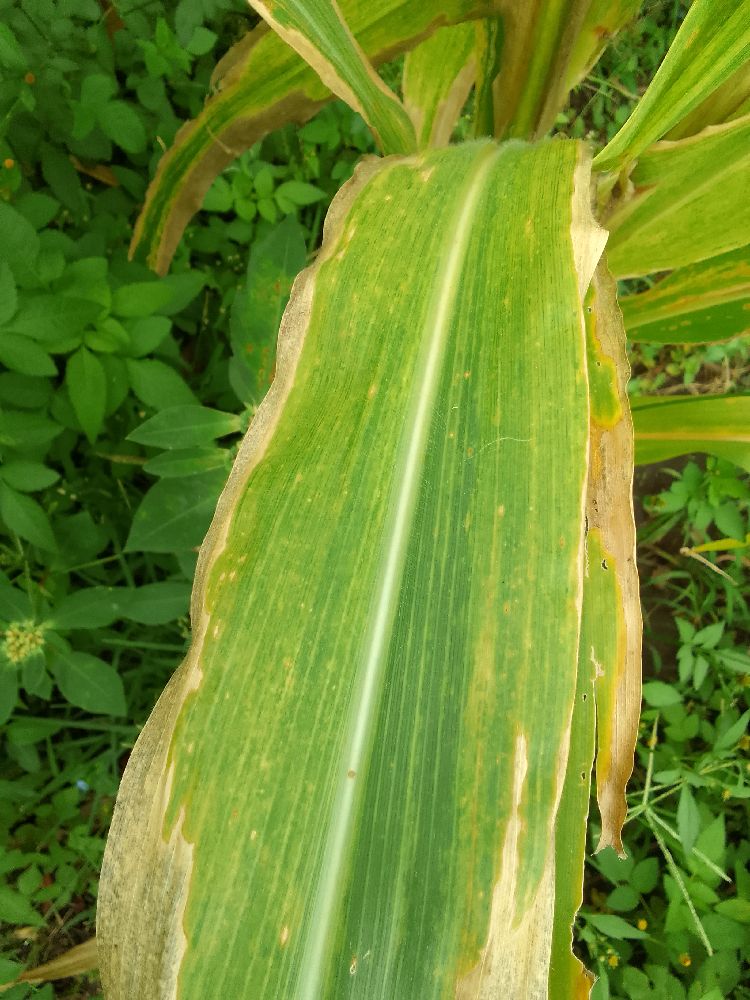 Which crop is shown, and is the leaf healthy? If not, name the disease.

maize, maize lethal necrosis
